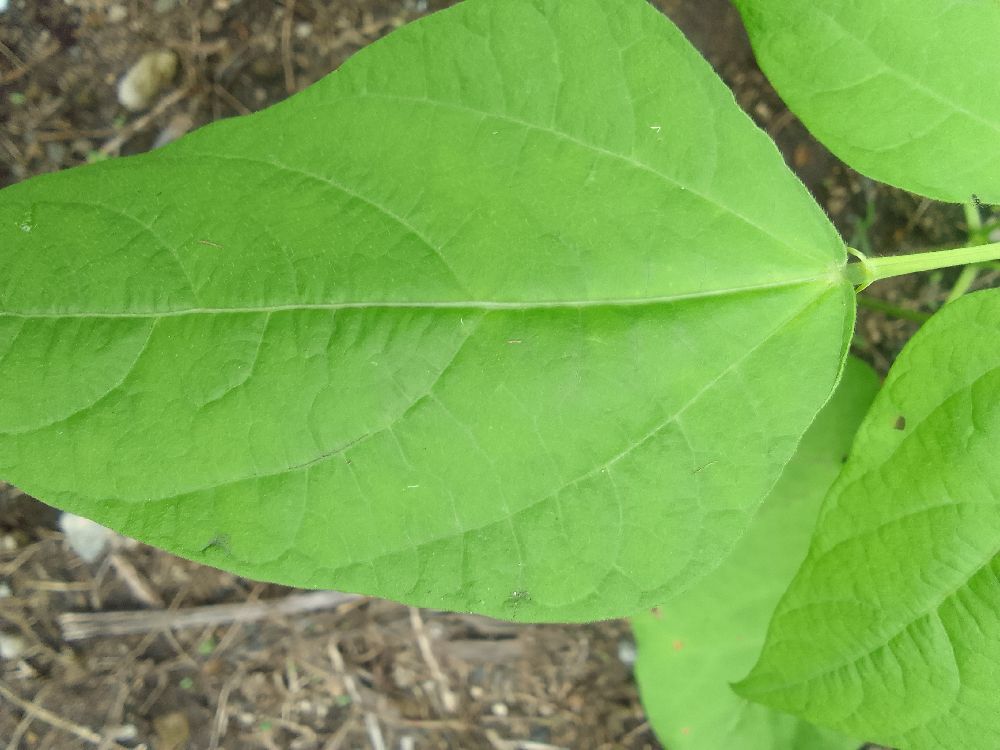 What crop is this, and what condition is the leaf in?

common bean, healthy
